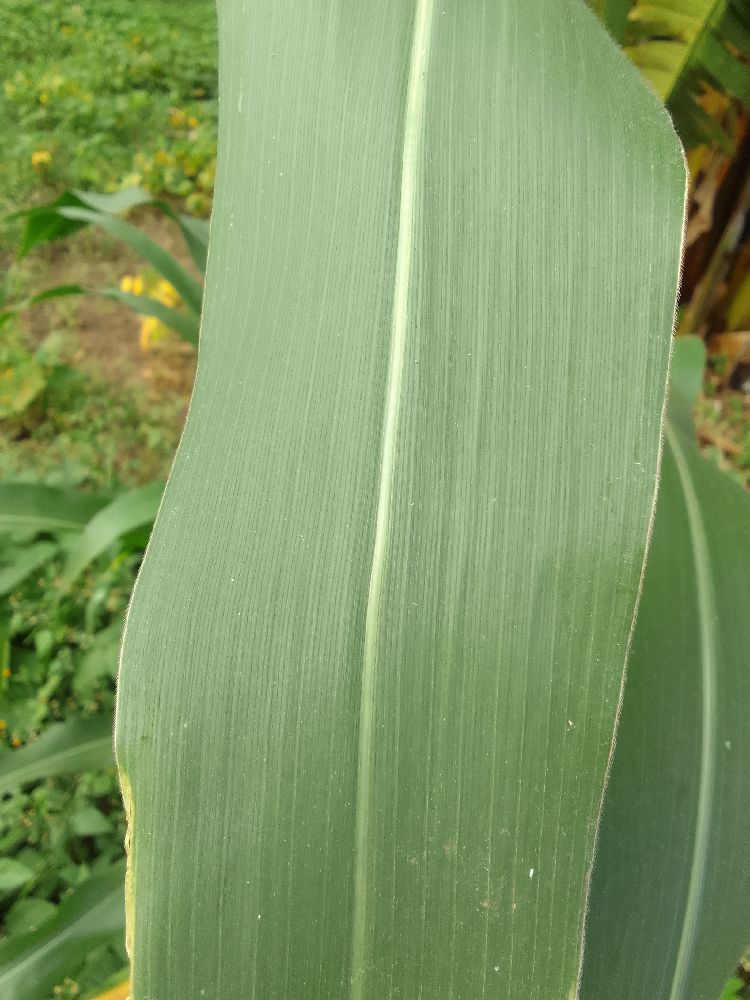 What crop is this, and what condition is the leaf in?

maize, healthy
